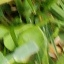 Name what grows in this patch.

unstructured weed
